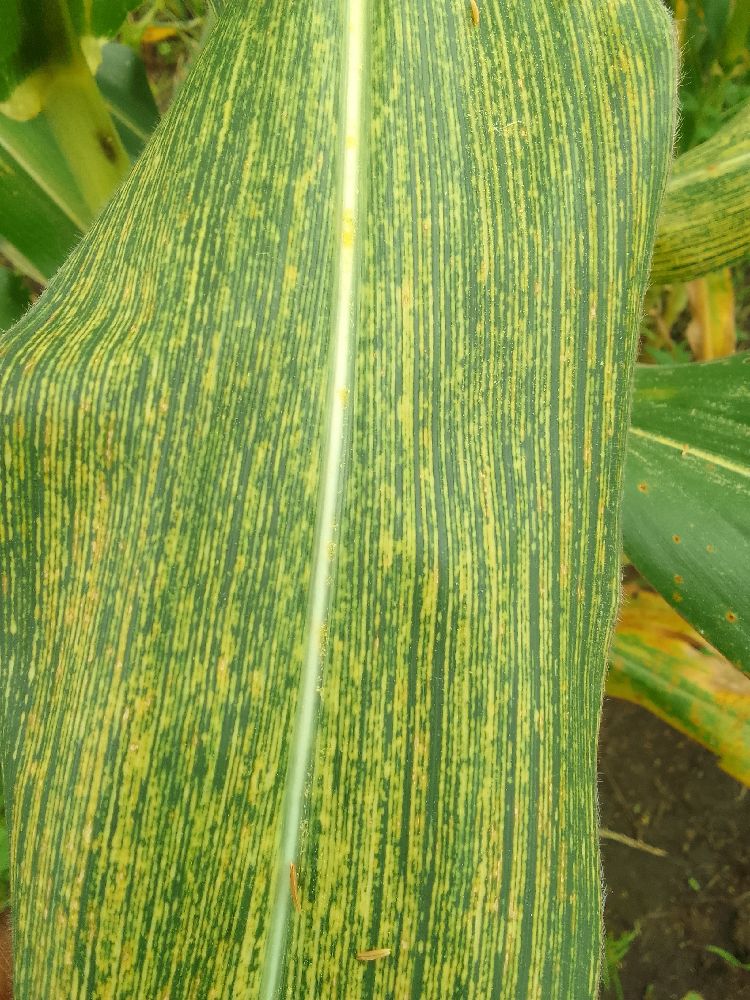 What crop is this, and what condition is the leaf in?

maize, maize streak virus
